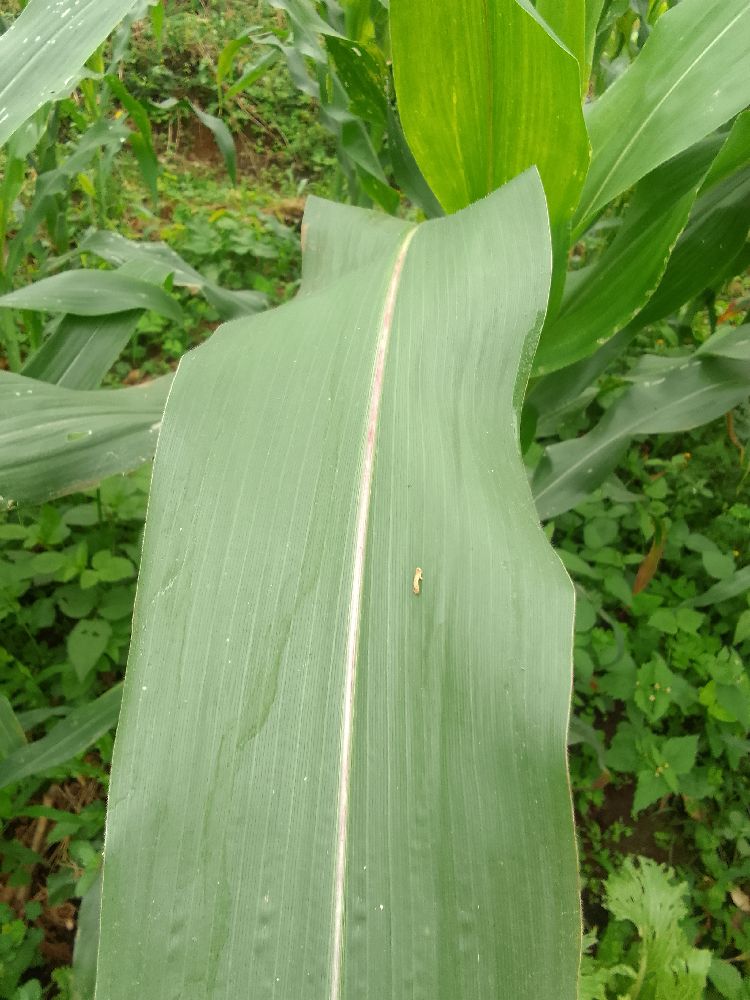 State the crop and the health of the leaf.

maize, healthy
